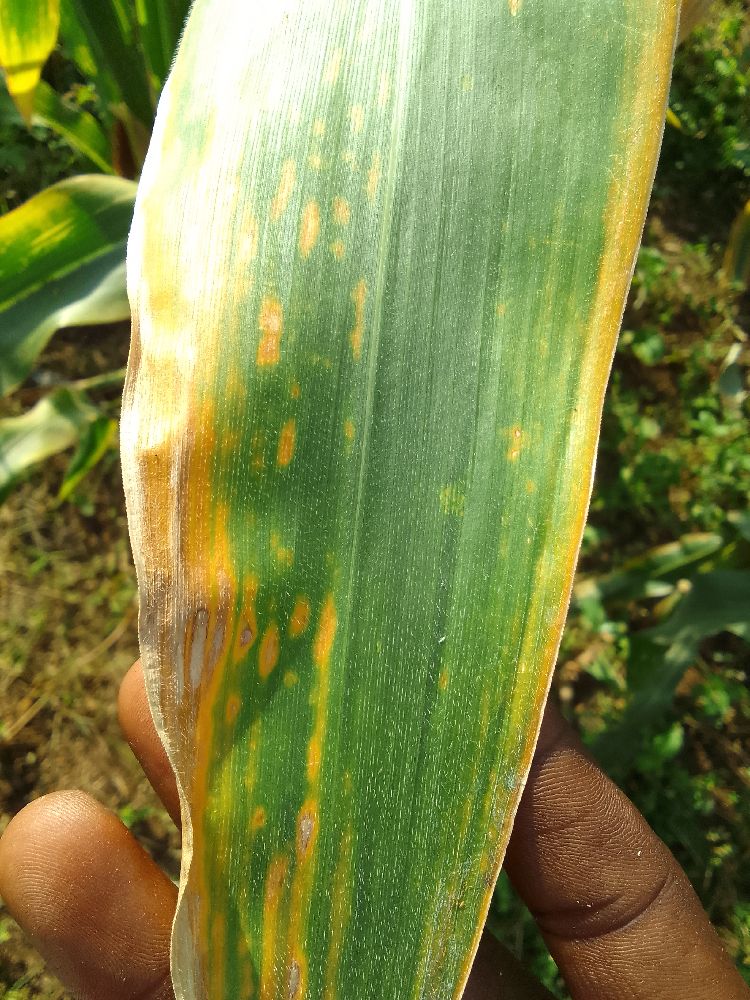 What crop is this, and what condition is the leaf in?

maize, maize lethal necrosis
